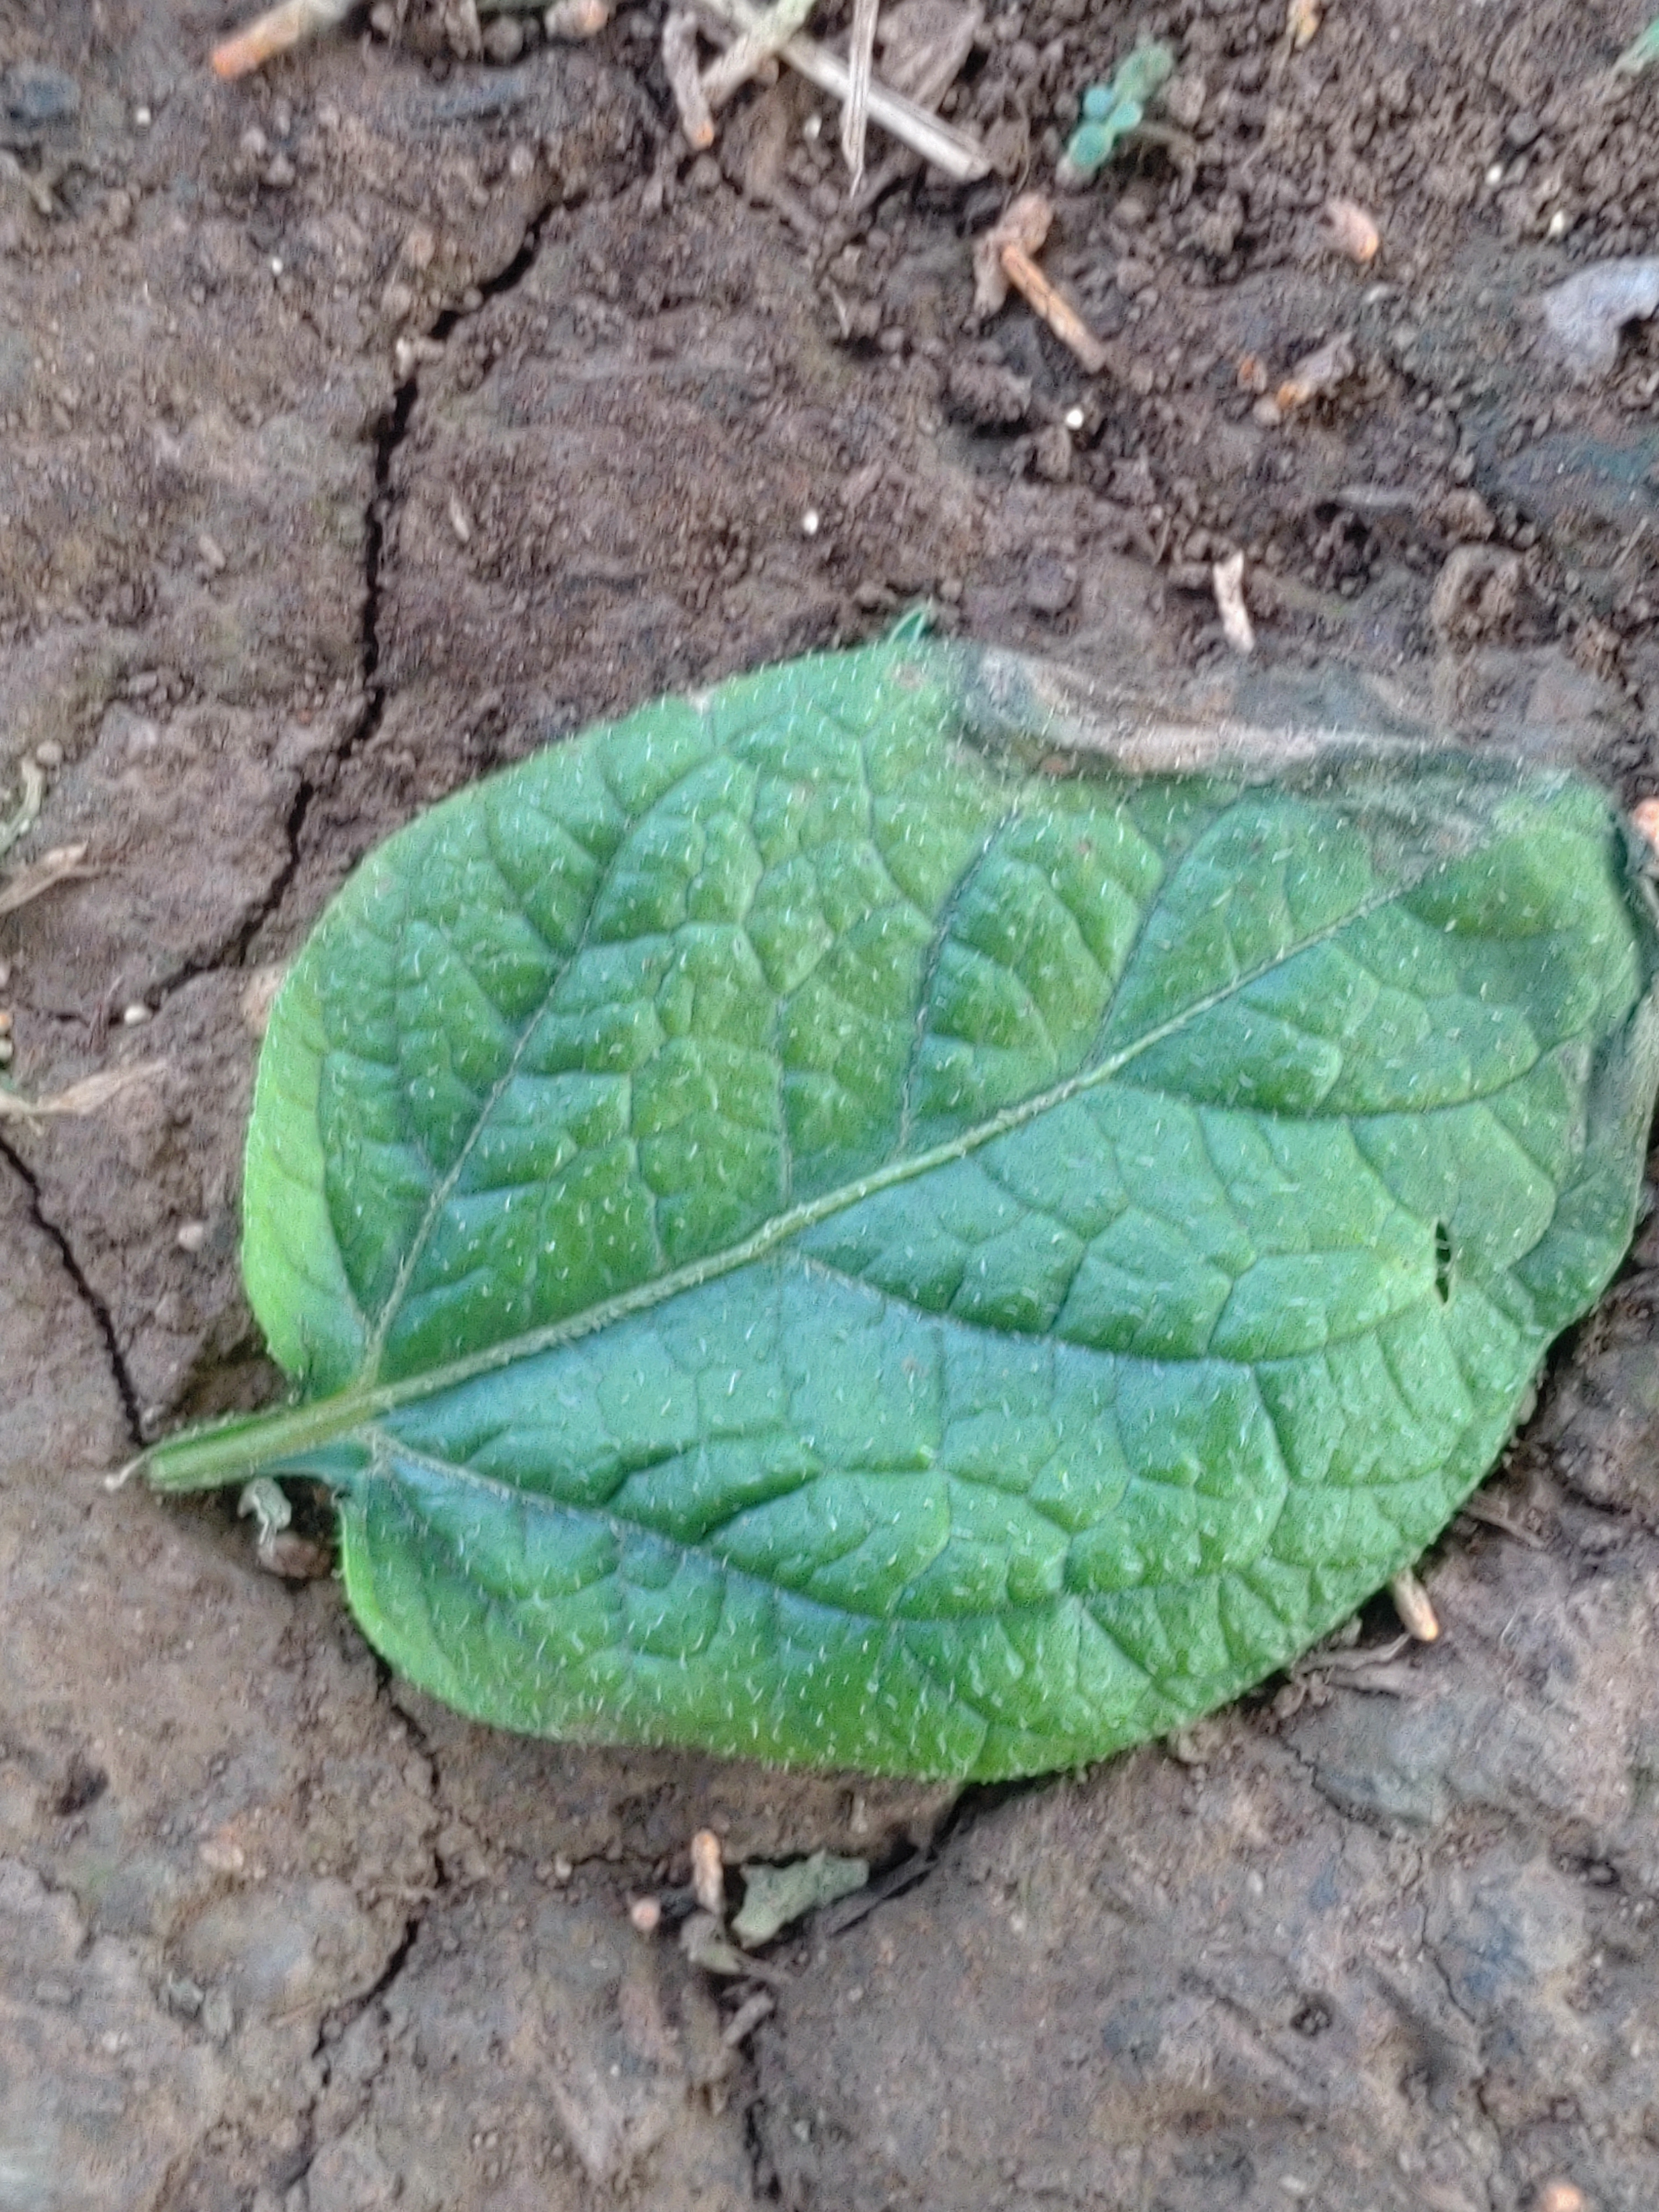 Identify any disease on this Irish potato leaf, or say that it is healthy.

early blight
